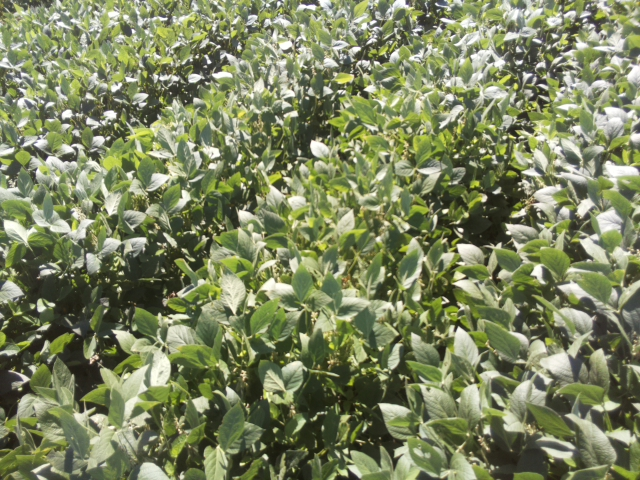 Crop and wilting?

soybean, slight leaflet or petiole turgor loss in upper canopy
